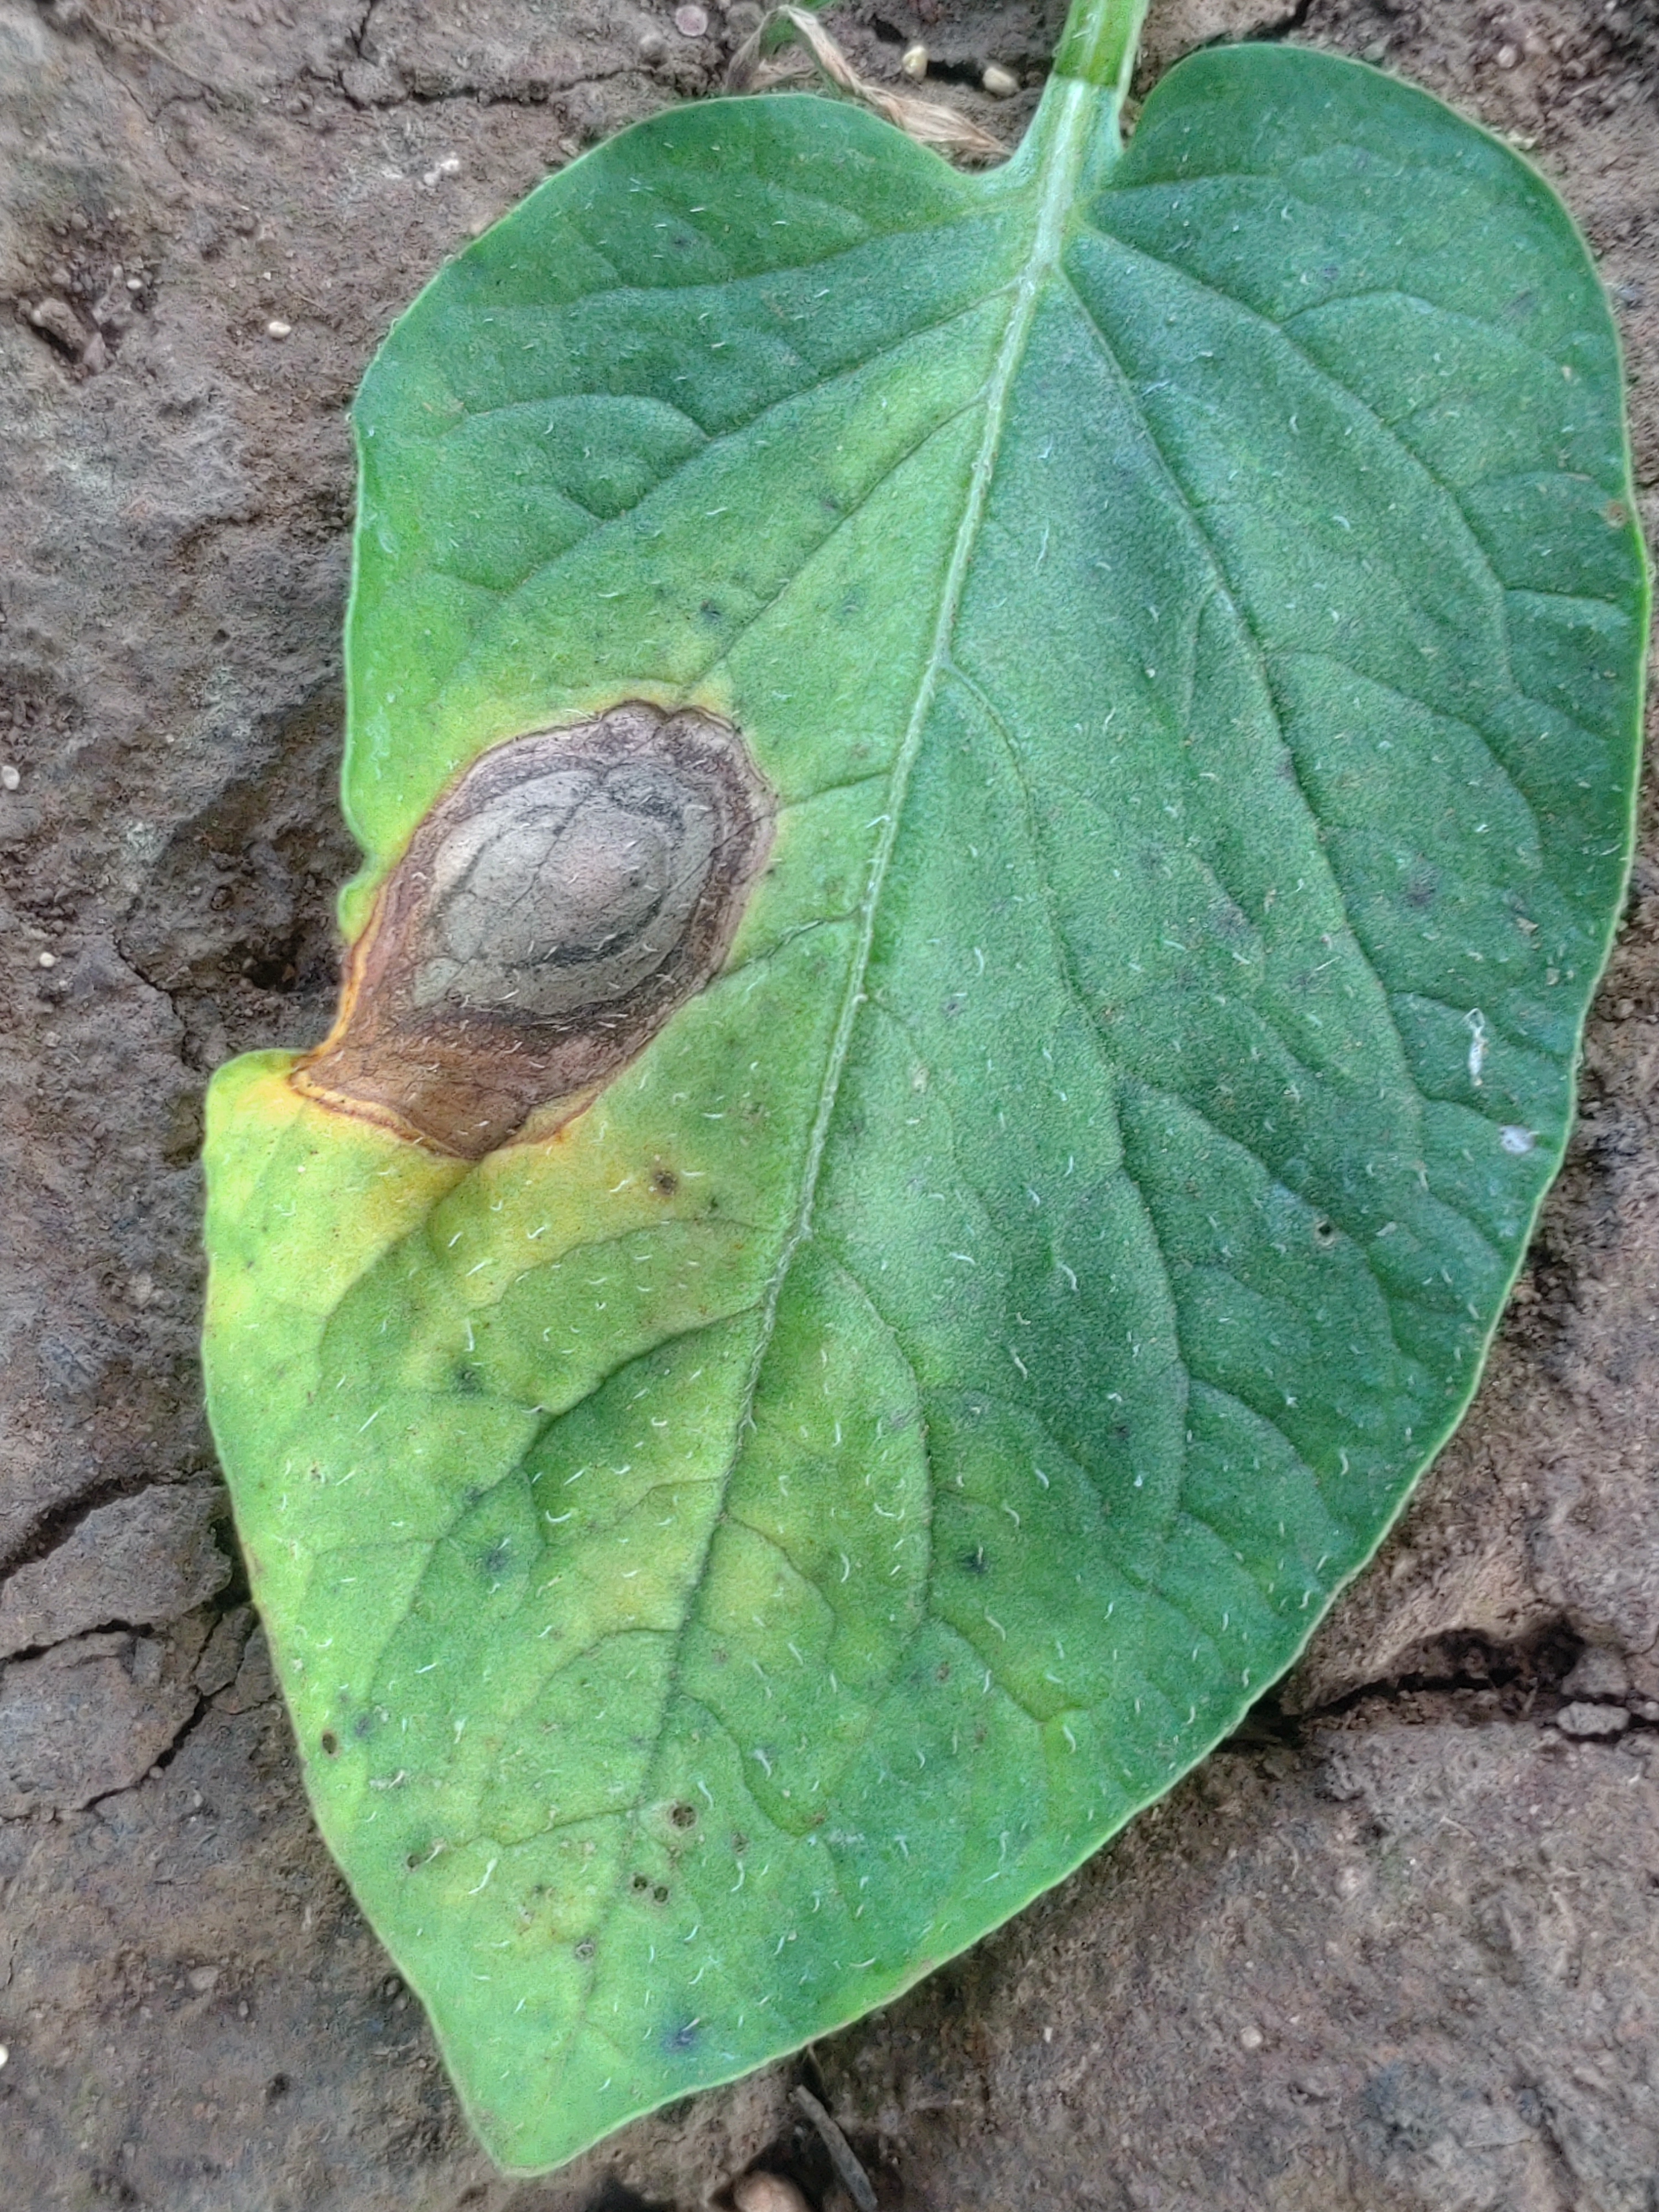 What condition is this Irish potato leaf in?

early blight
